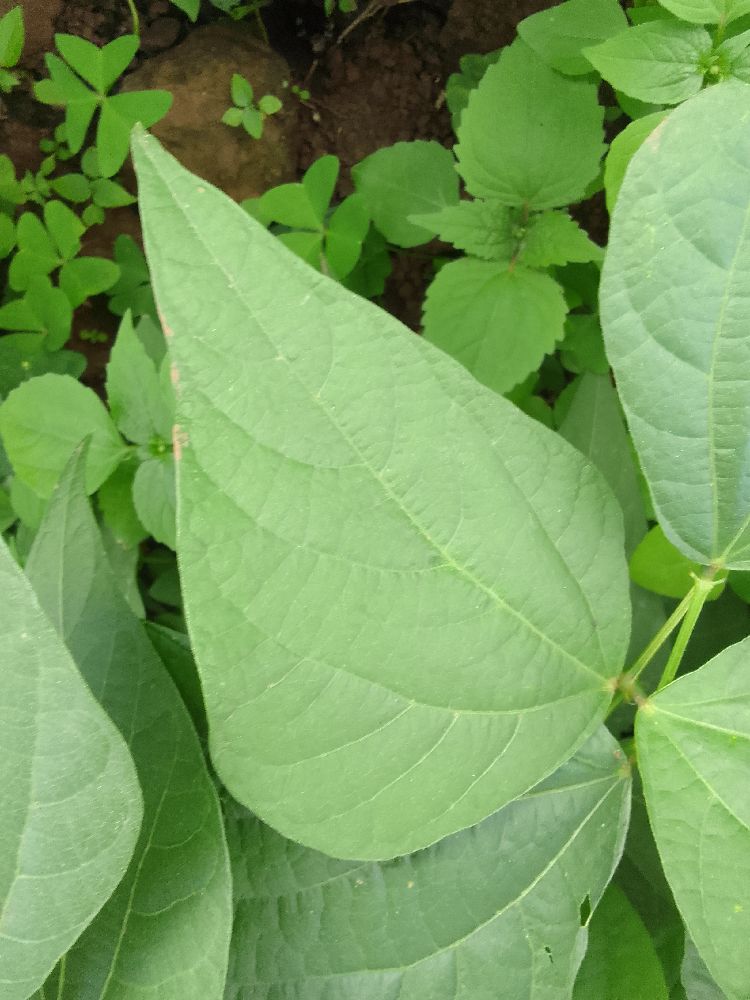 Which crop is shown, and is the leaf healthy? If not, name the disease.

common bean, healthy
